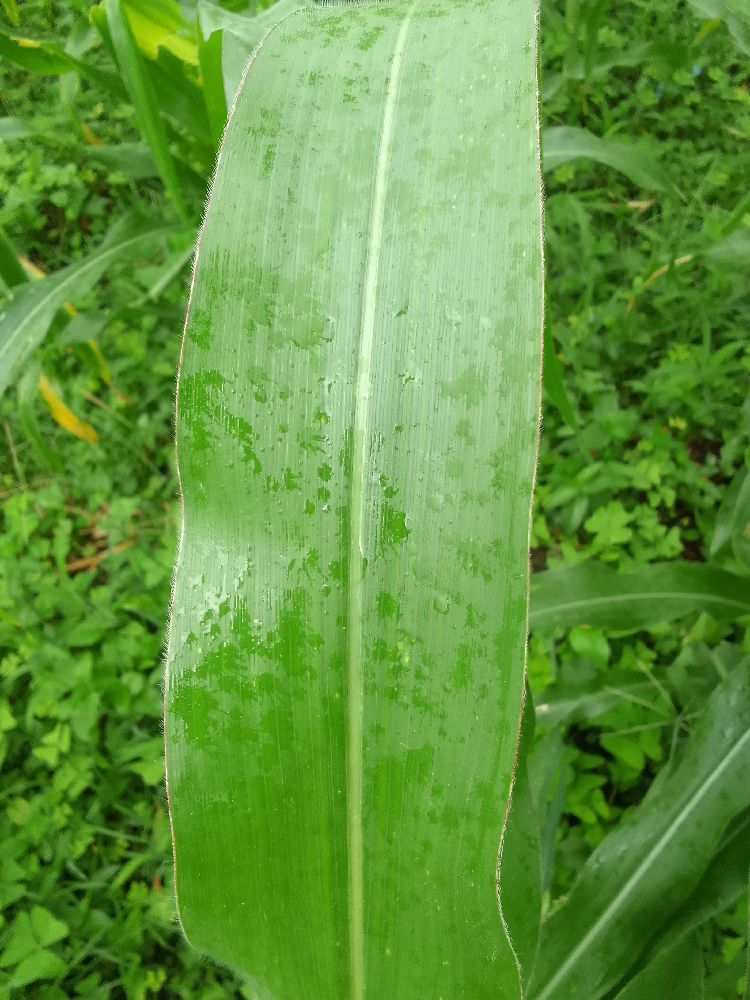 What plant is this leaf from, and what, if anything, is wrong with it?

maize, healthy
